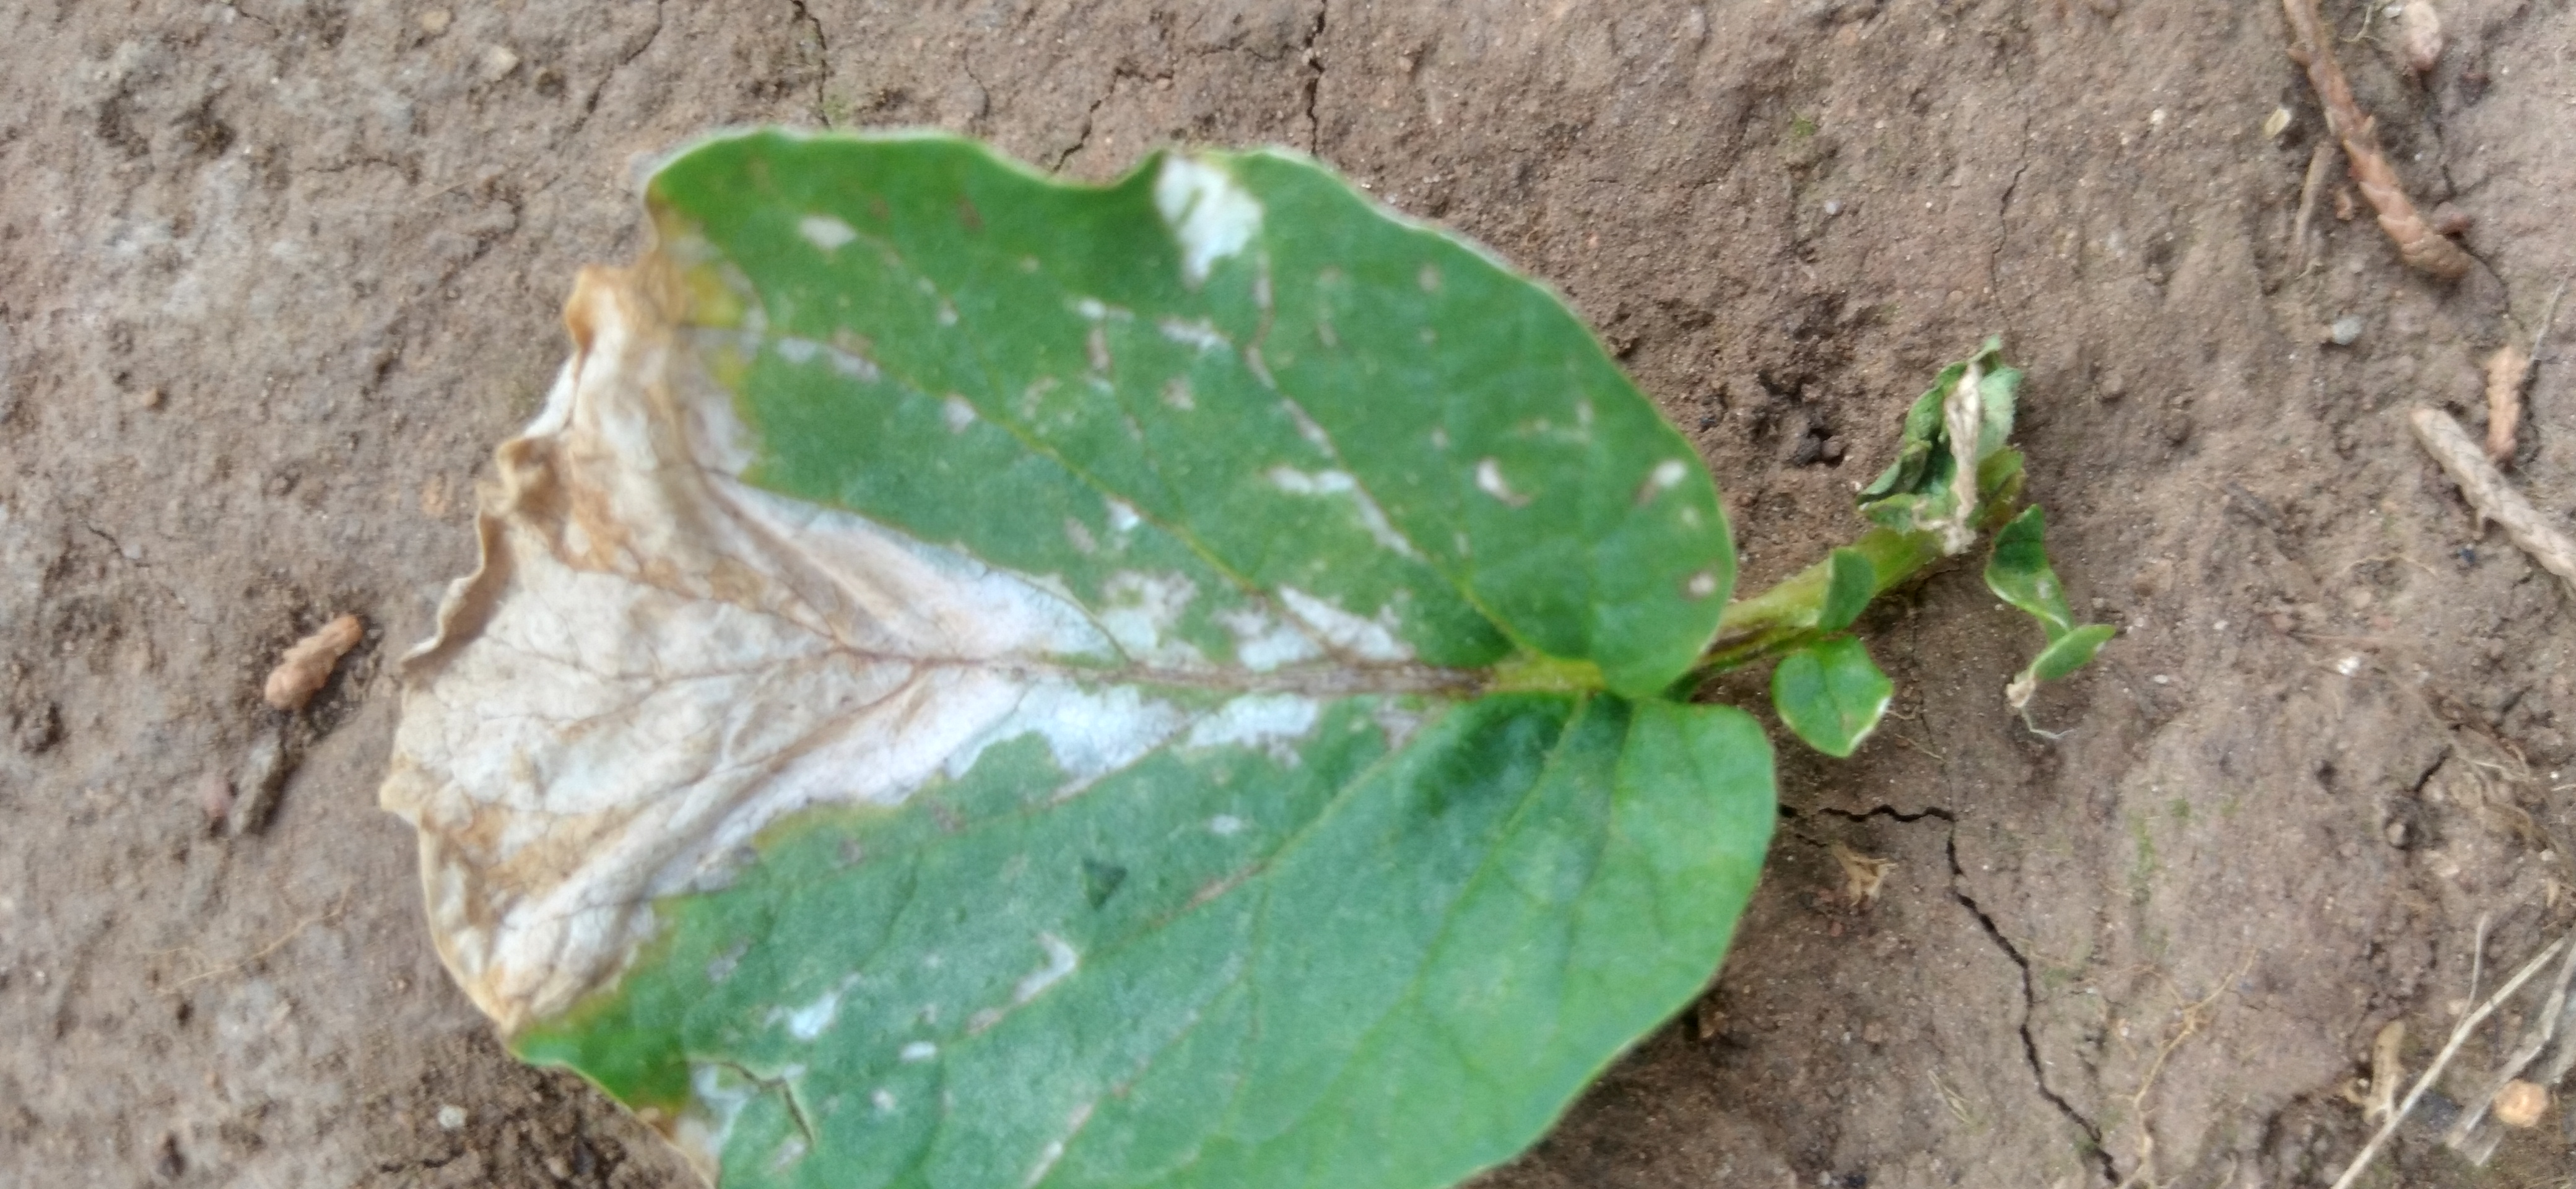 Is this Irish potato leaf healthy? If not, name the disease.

early blight
